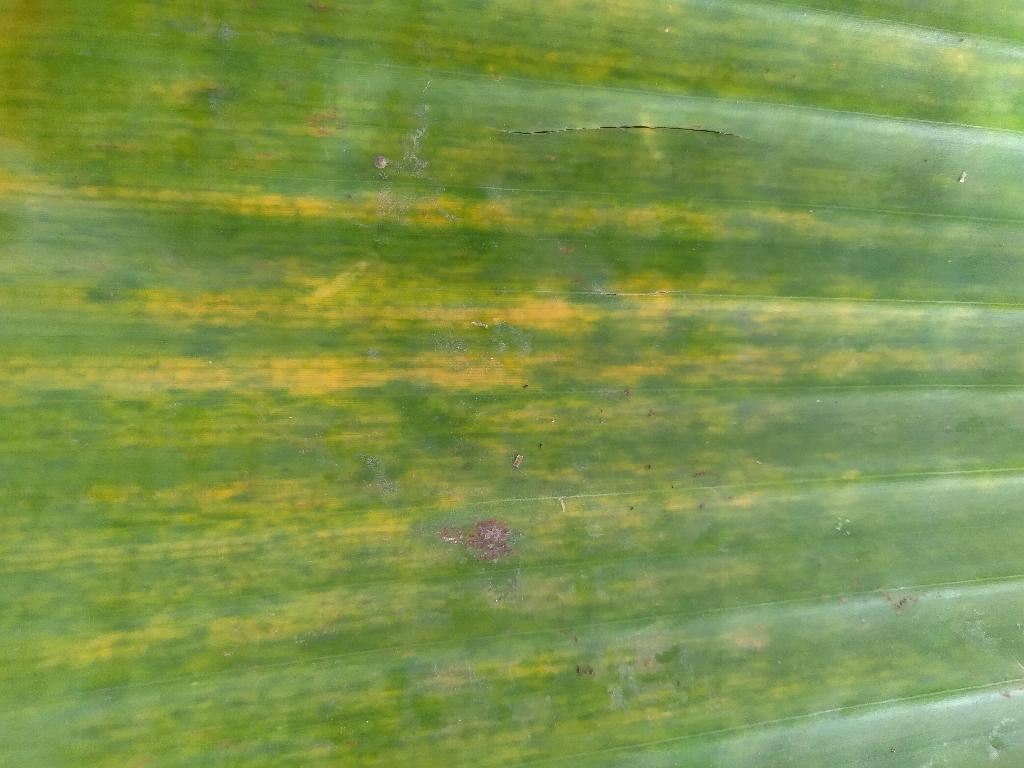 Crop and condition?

banana, fusarium wilt race 1
